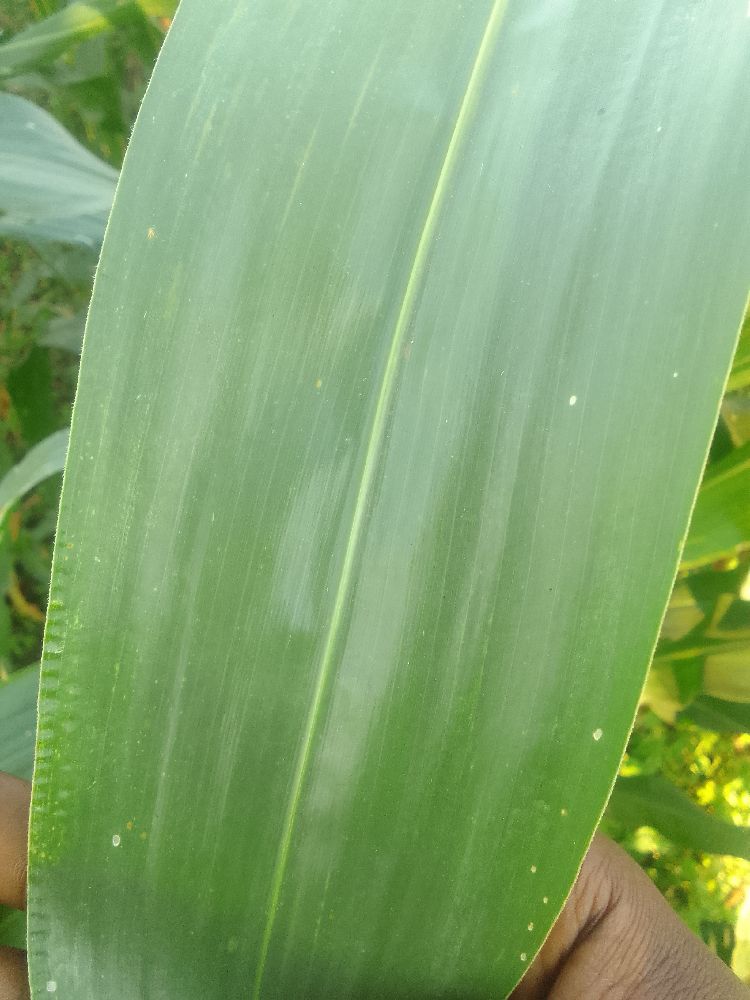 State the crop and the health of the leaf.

maize, healthy
